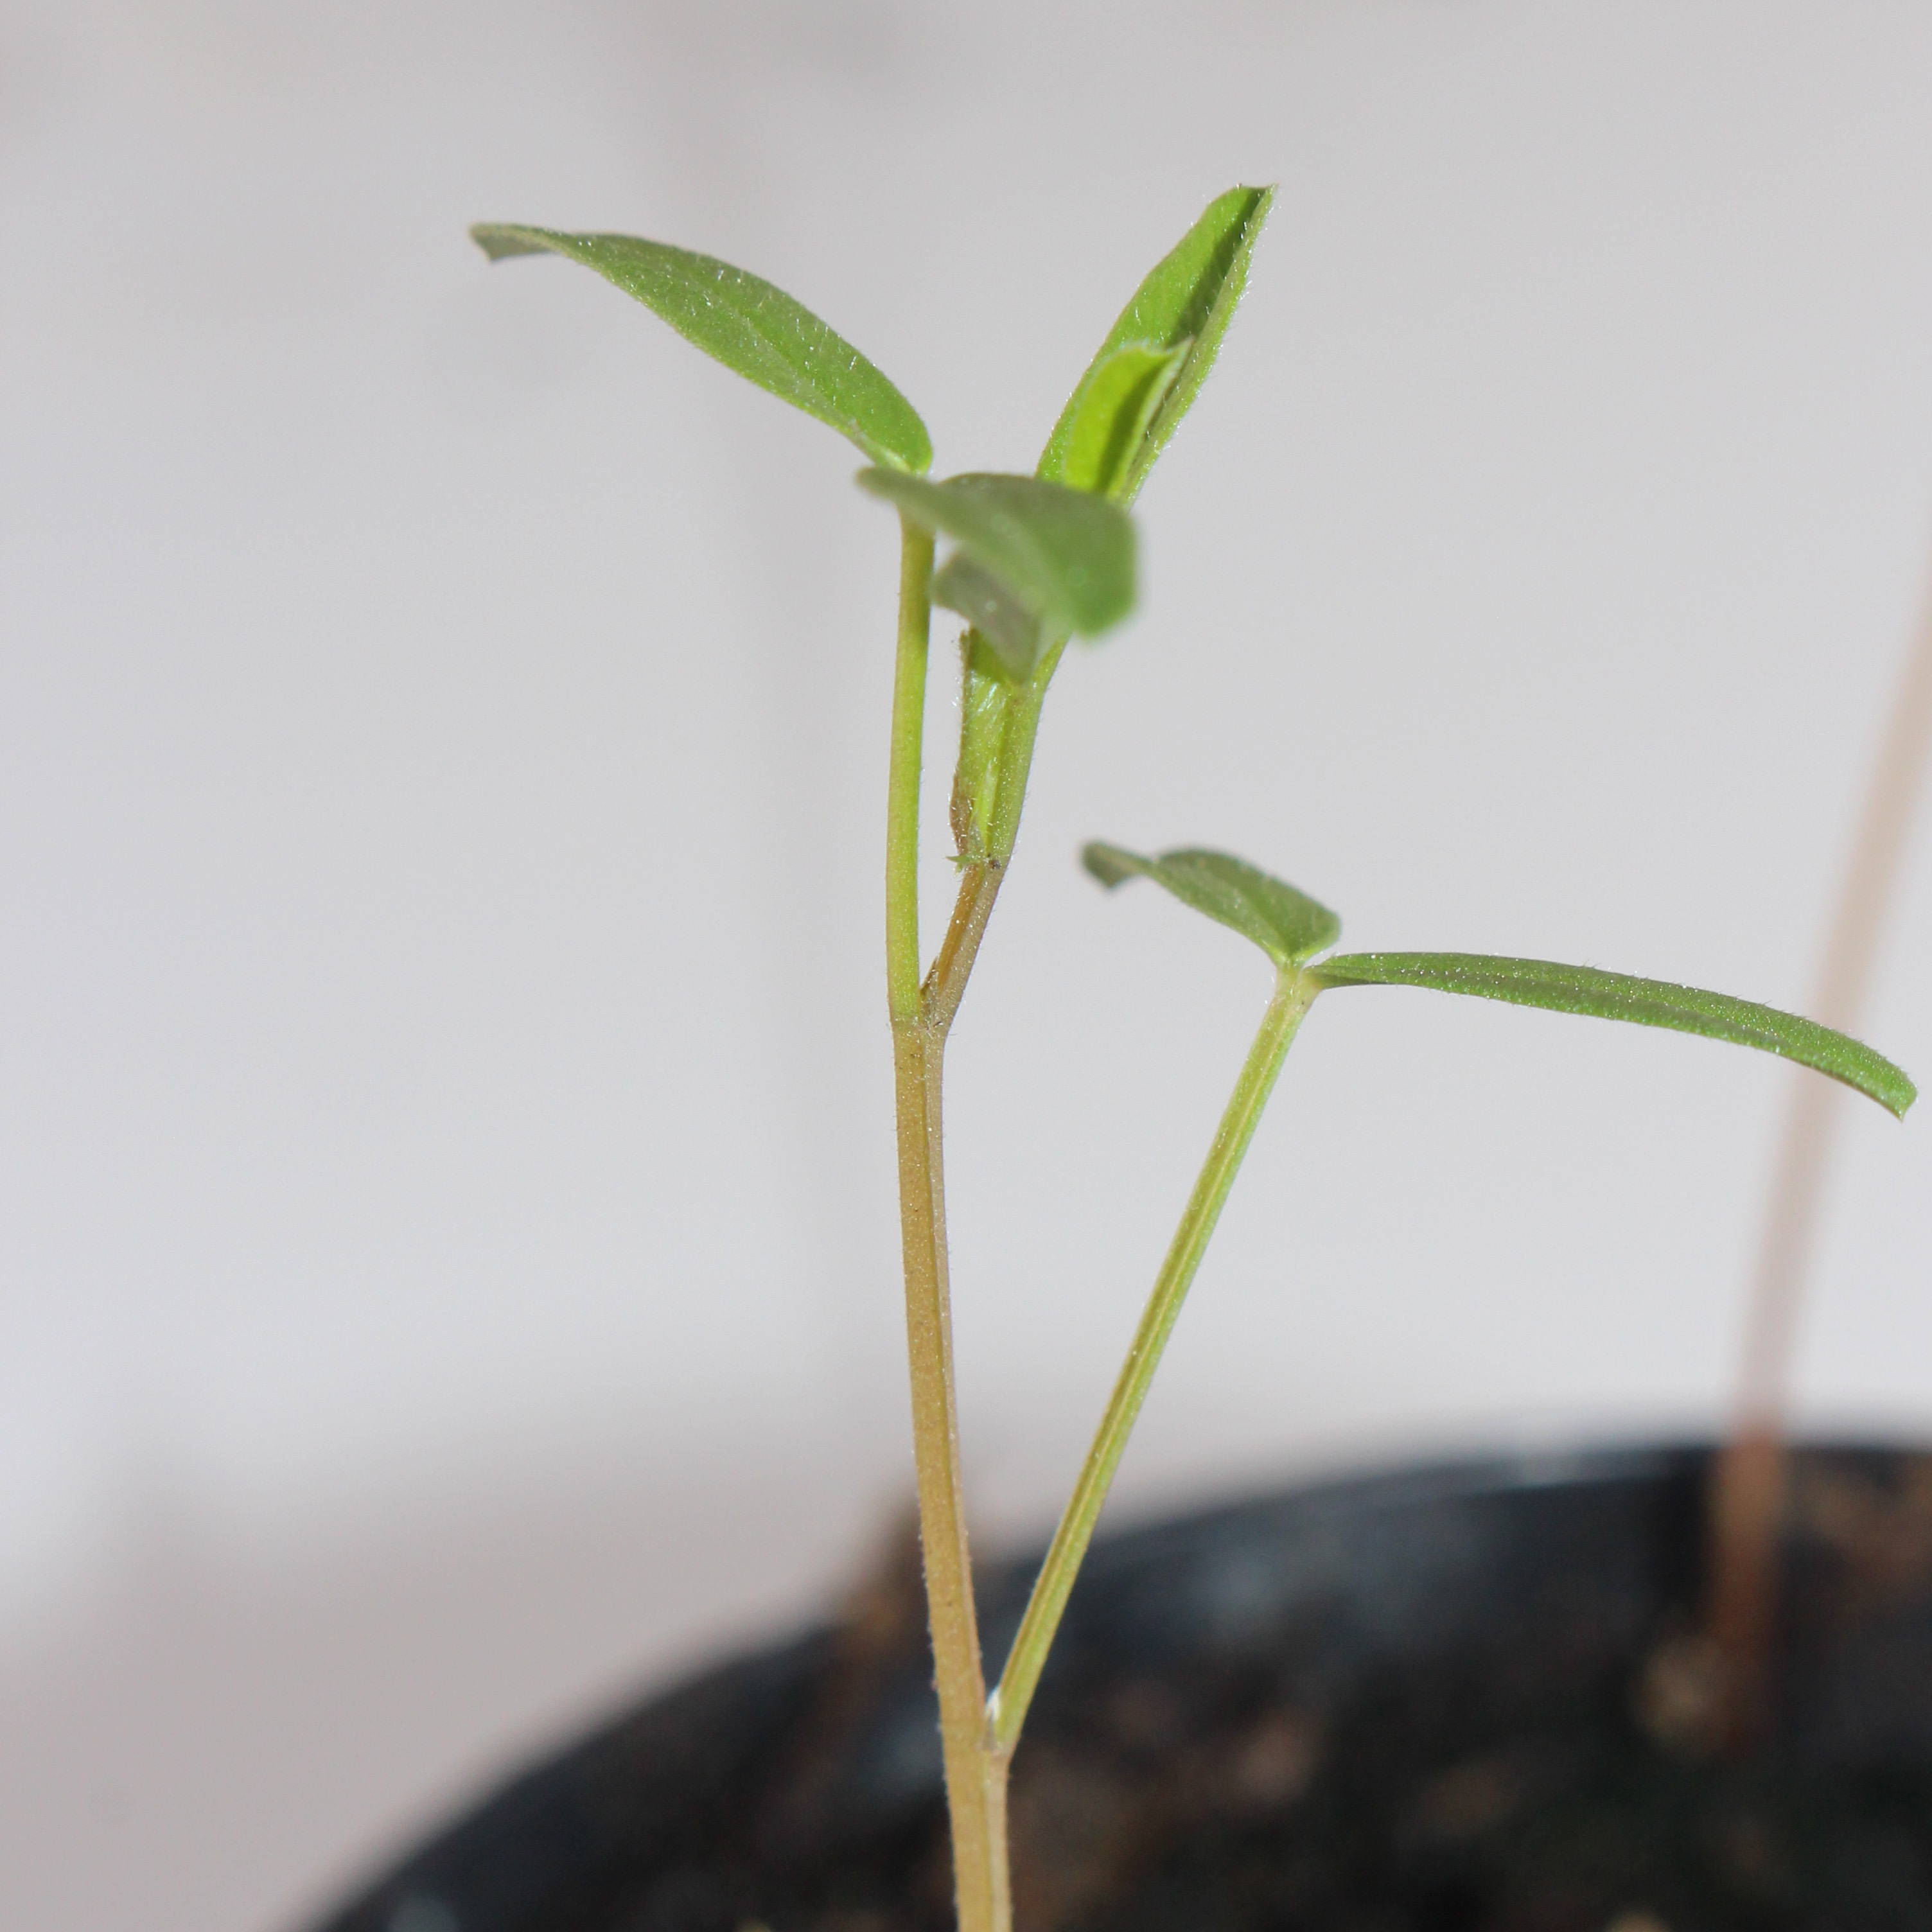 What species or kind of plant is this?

Vicia sativa
